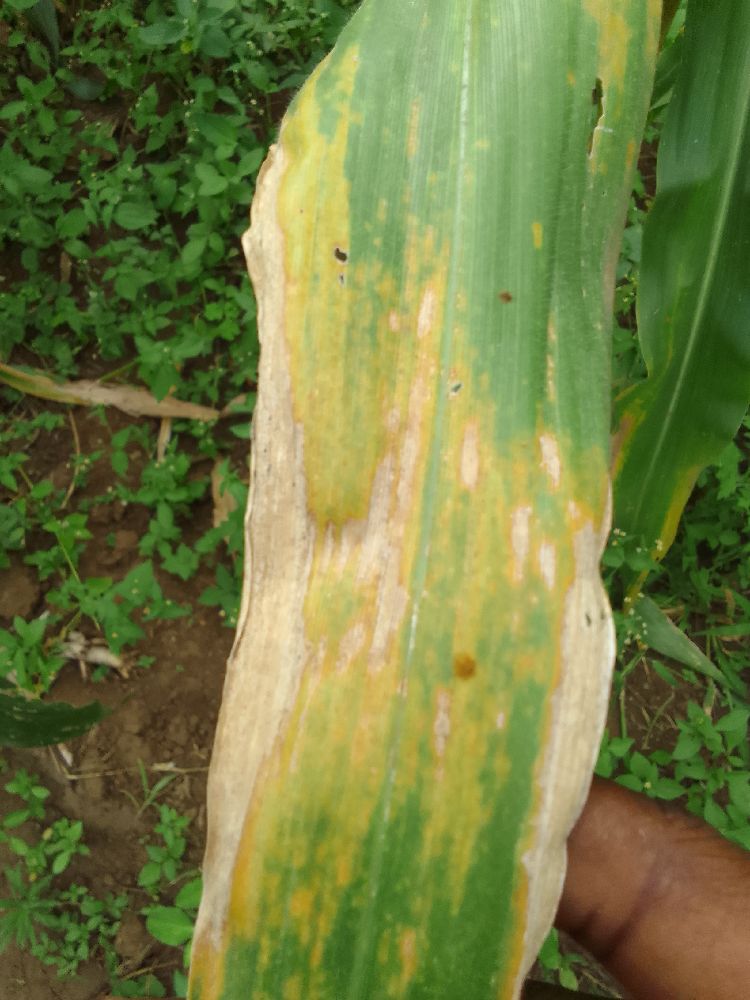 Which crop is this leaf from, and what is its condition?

maize, maize lethal necrosis
